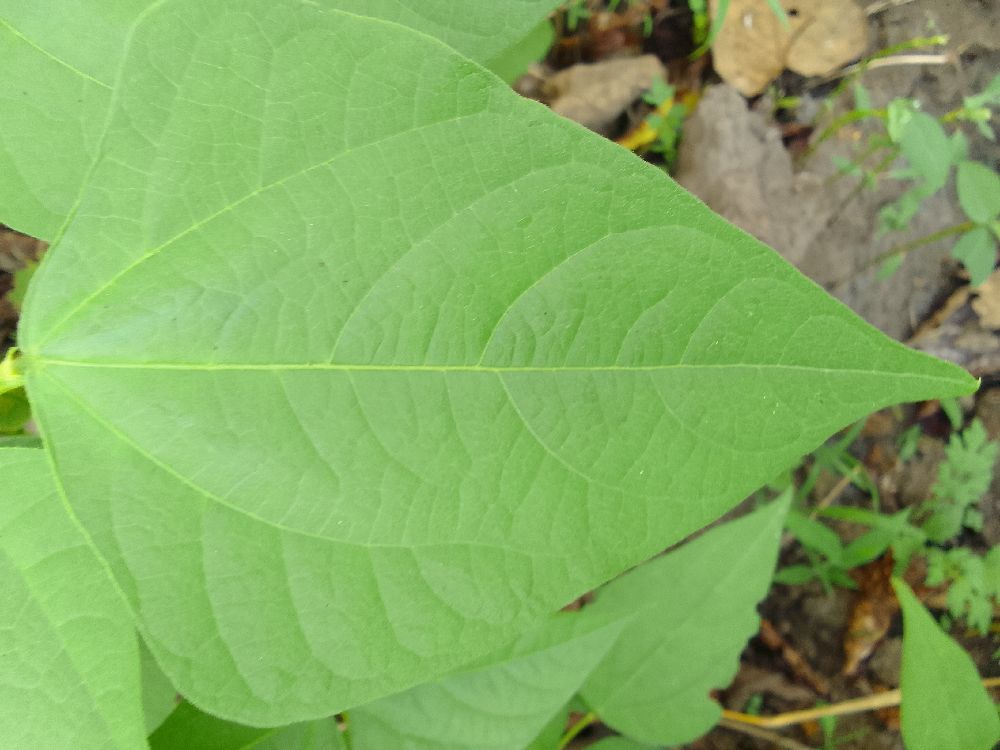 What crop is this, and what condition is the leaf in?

common bean, healthy
